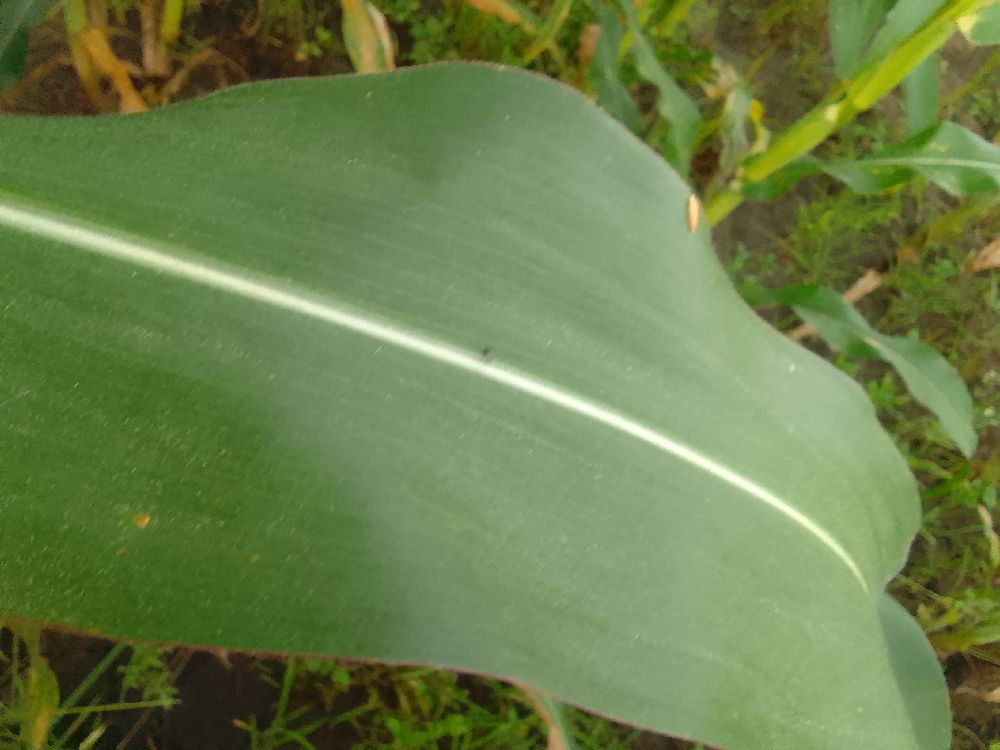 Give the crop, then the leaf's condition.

maize, healthy
